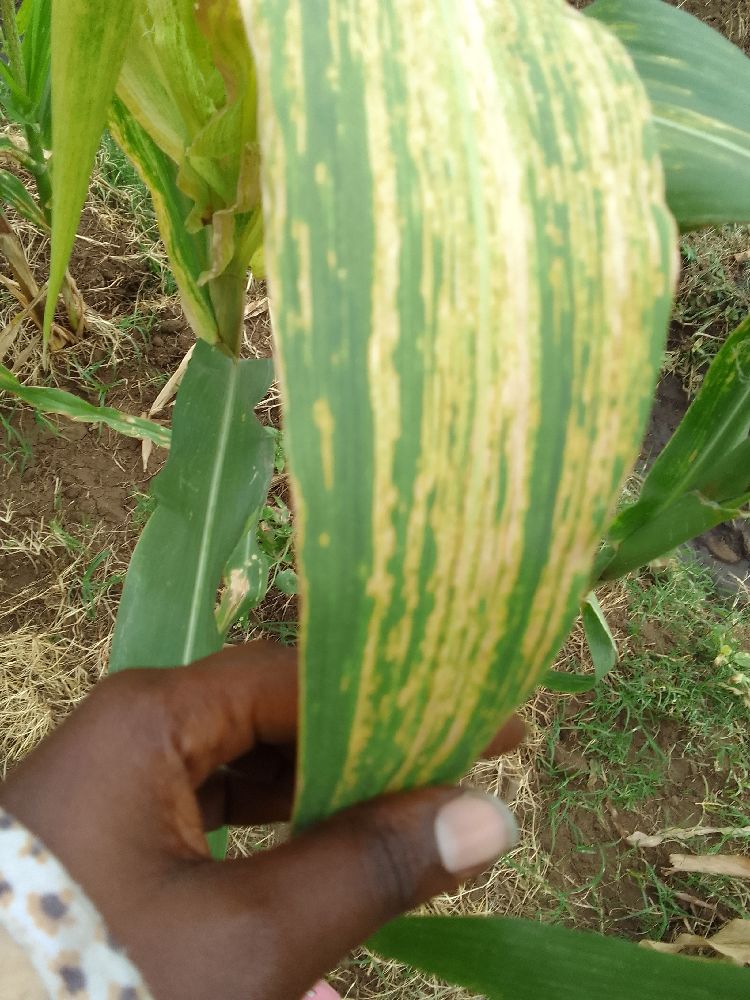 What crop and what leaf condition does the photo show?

maize, maize lethal necrosis
